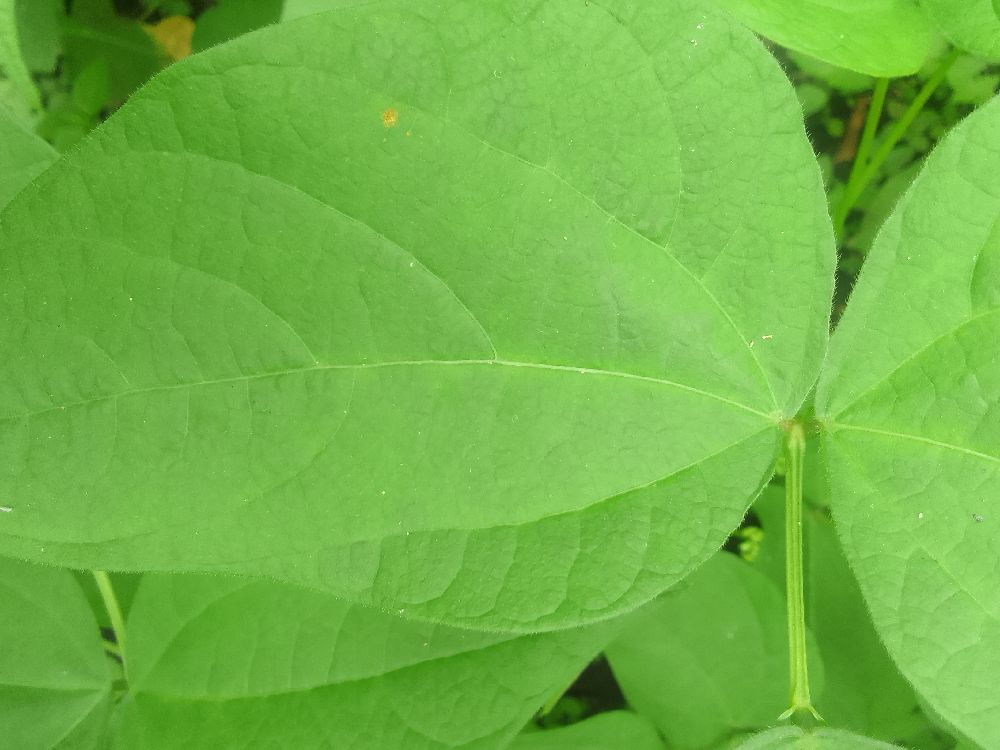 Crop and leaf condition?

common bean, healthy
